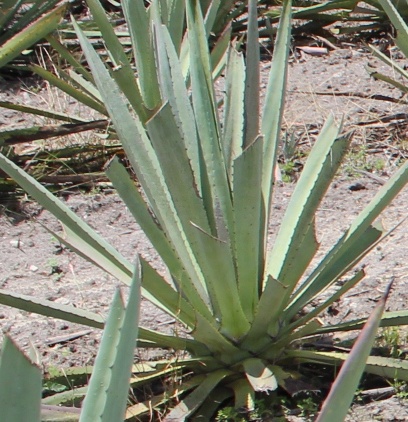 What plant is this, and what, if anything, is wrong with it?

agave, yellow
